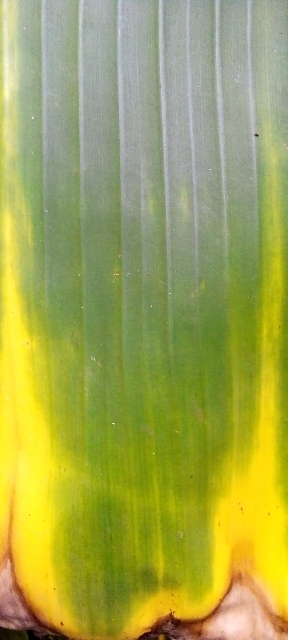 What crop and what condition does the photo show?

banana, fusarium wilt race 1
